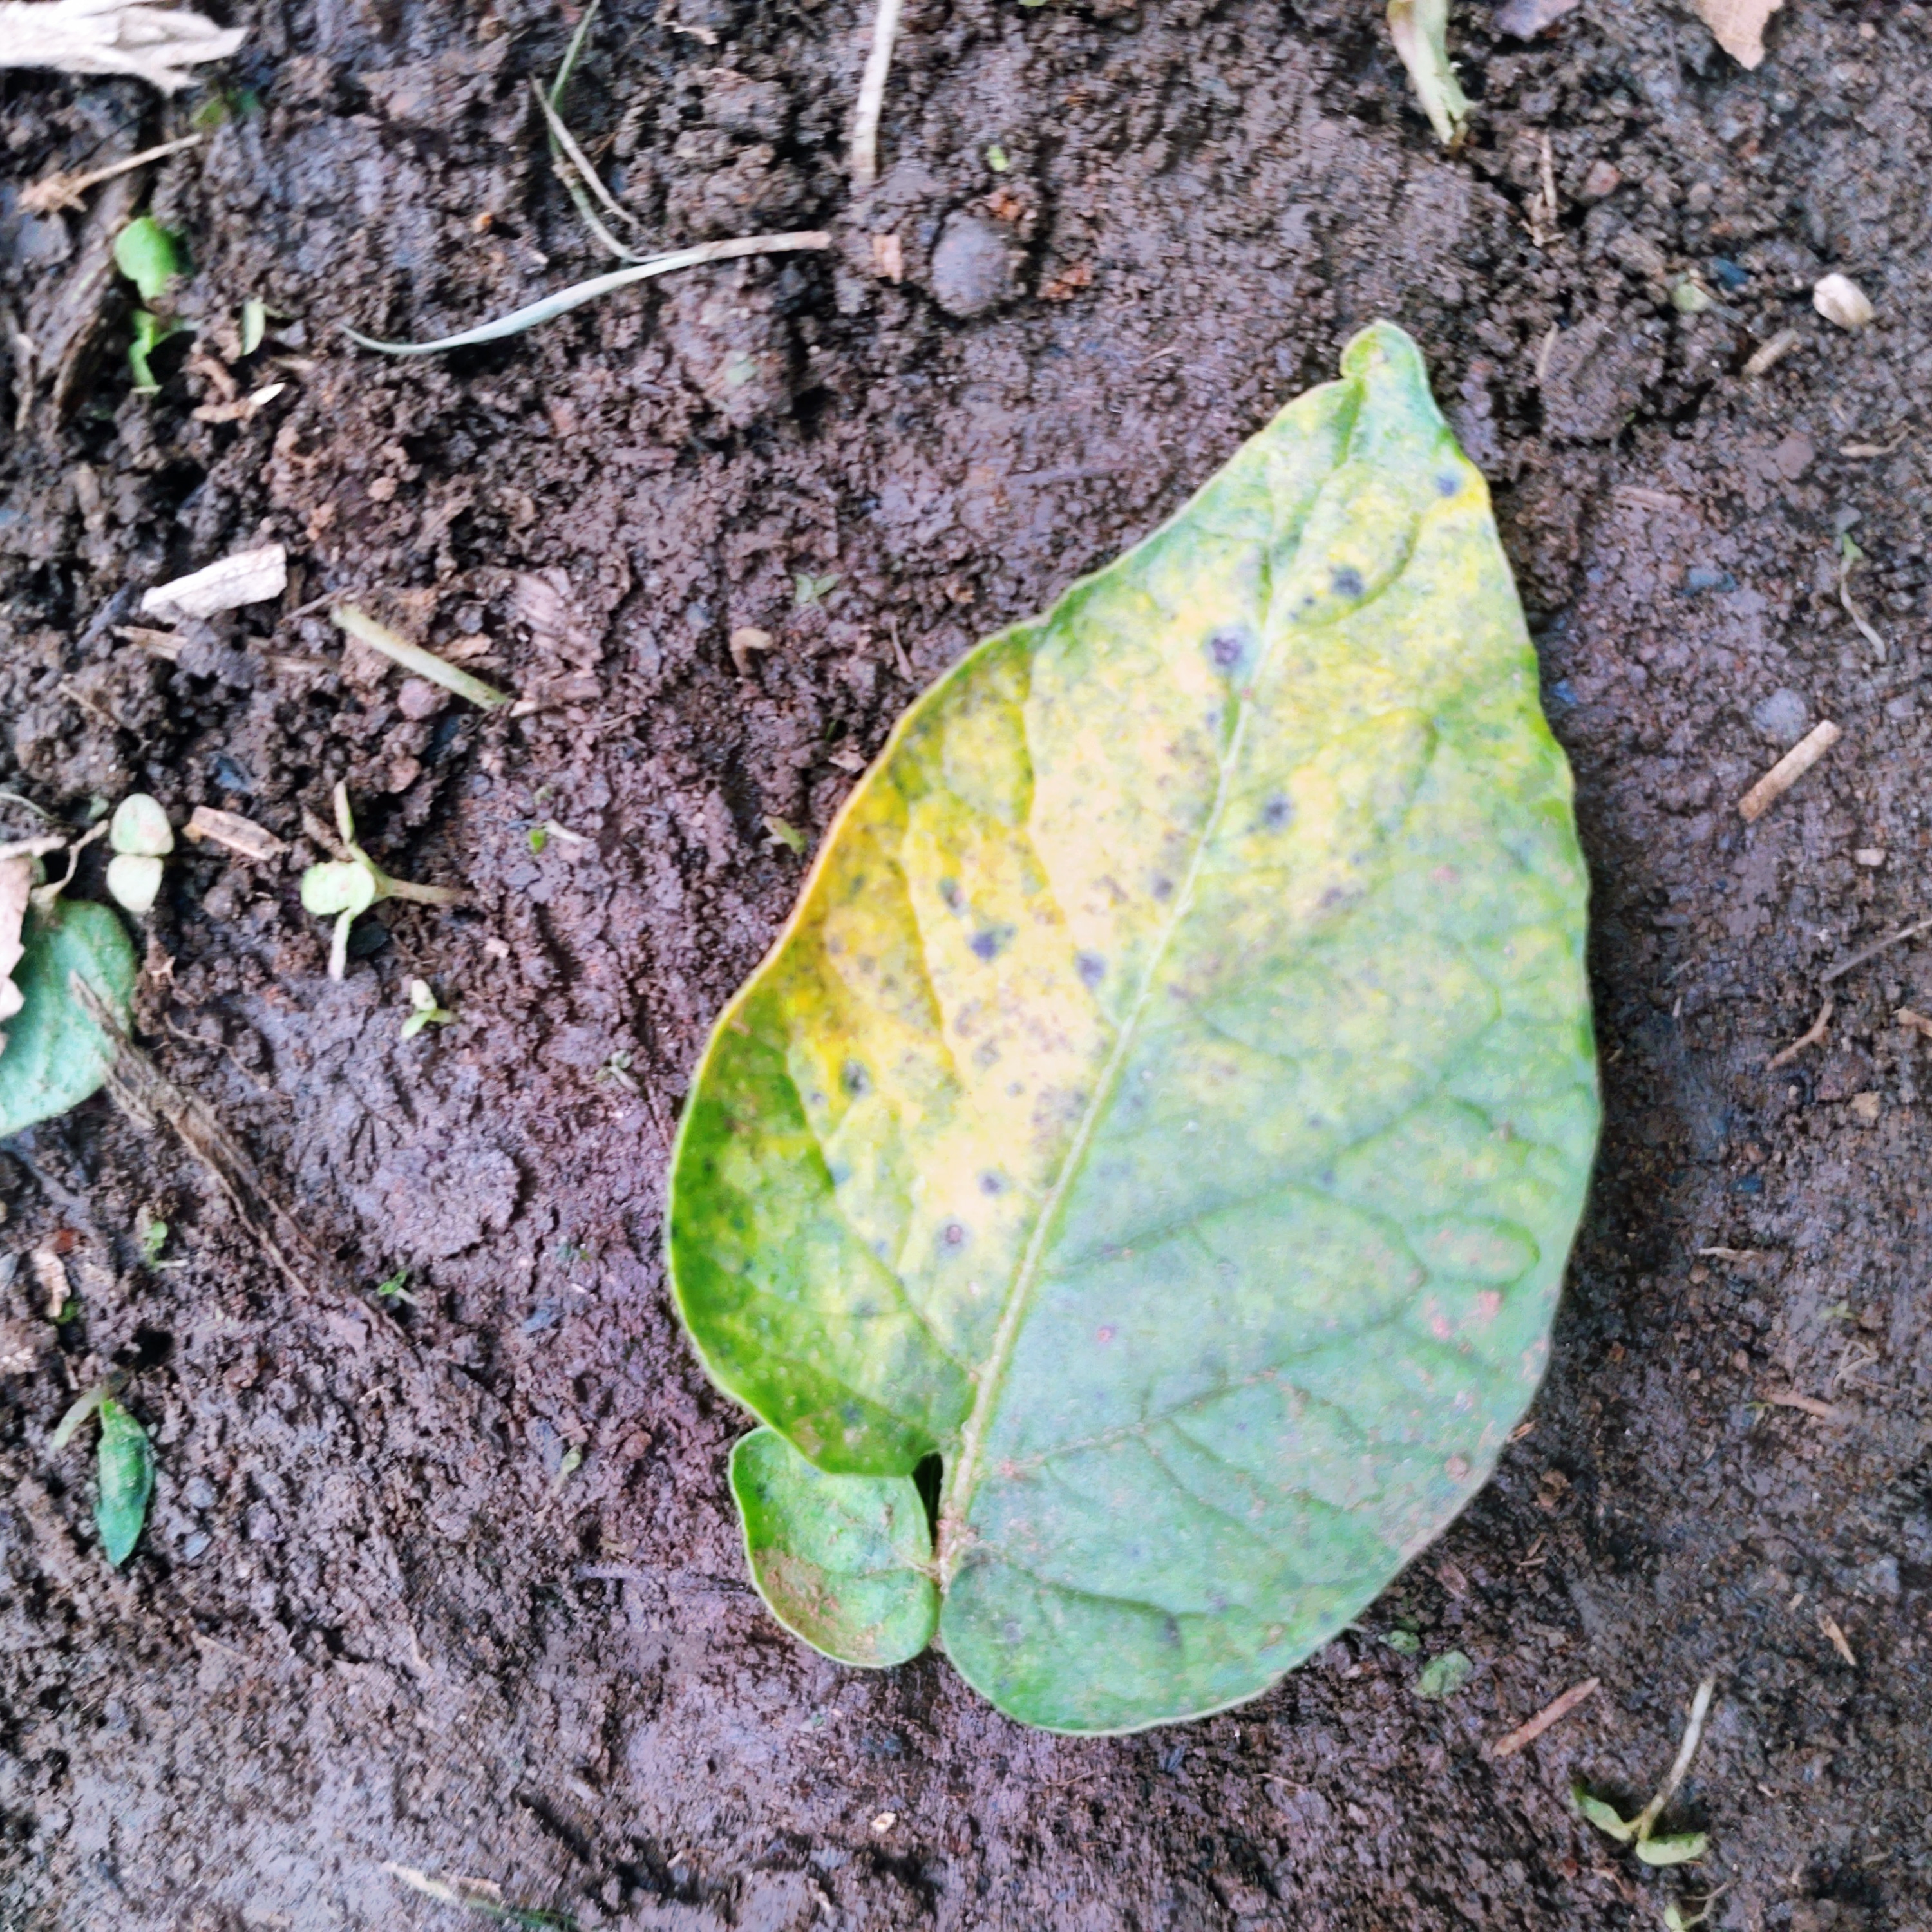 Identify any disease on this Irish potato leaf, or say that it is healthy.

late blight
